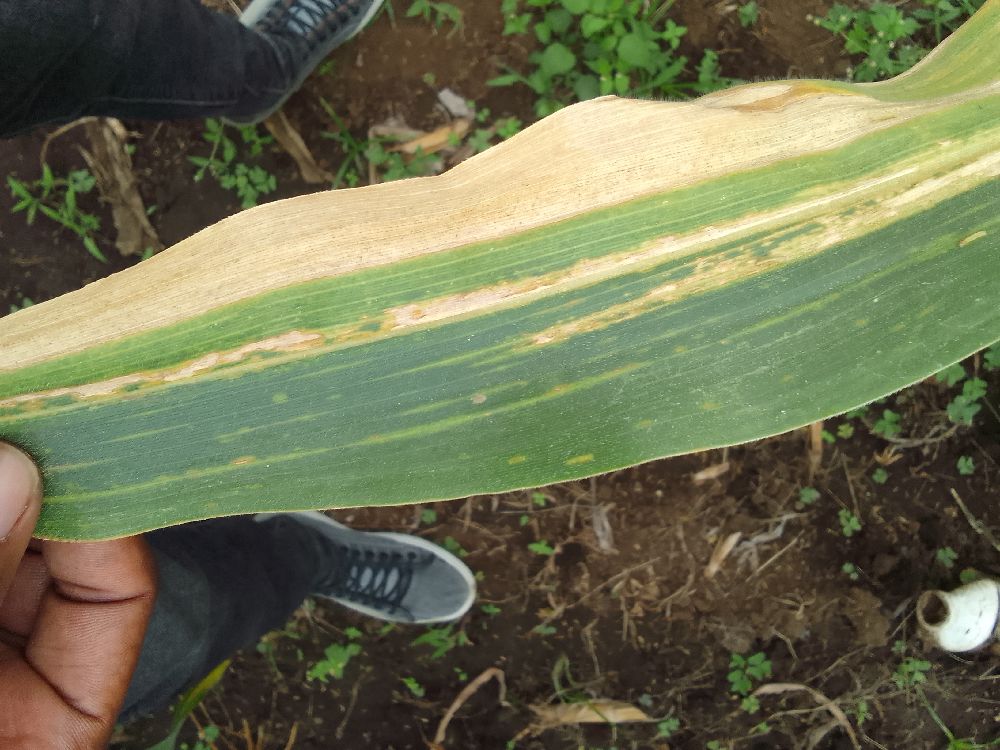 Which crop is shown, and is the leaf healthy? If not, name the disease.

maize, maize lethal necrosis
